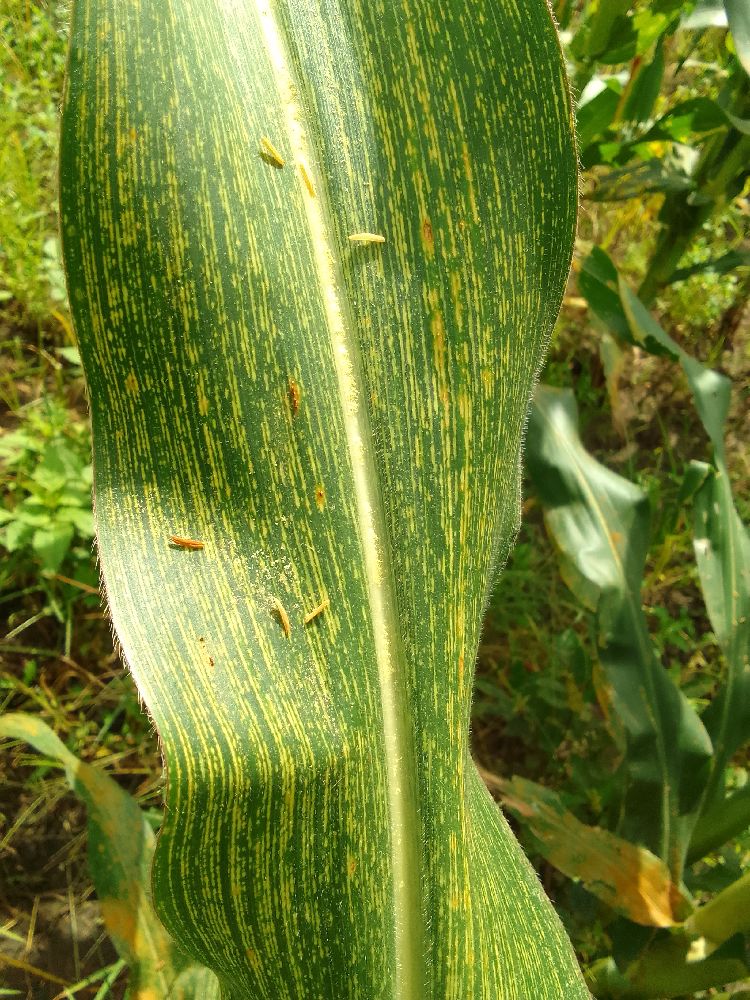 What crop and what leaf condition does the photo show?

maize, maize streak virus
